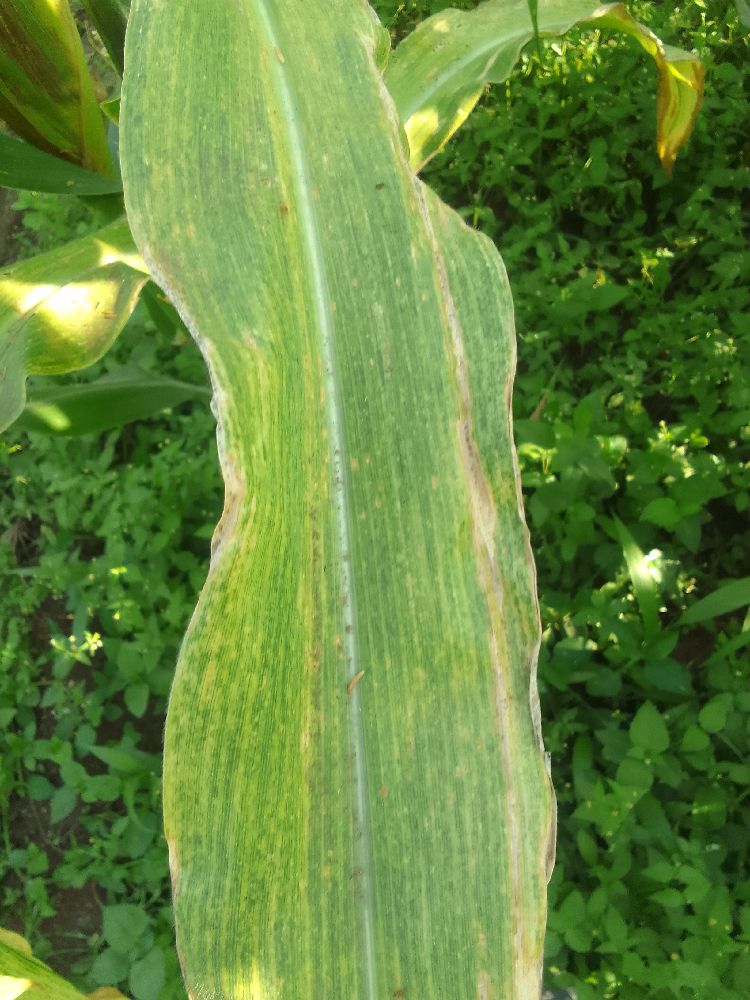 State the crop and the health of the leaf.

maize, maize lethal necrosis
